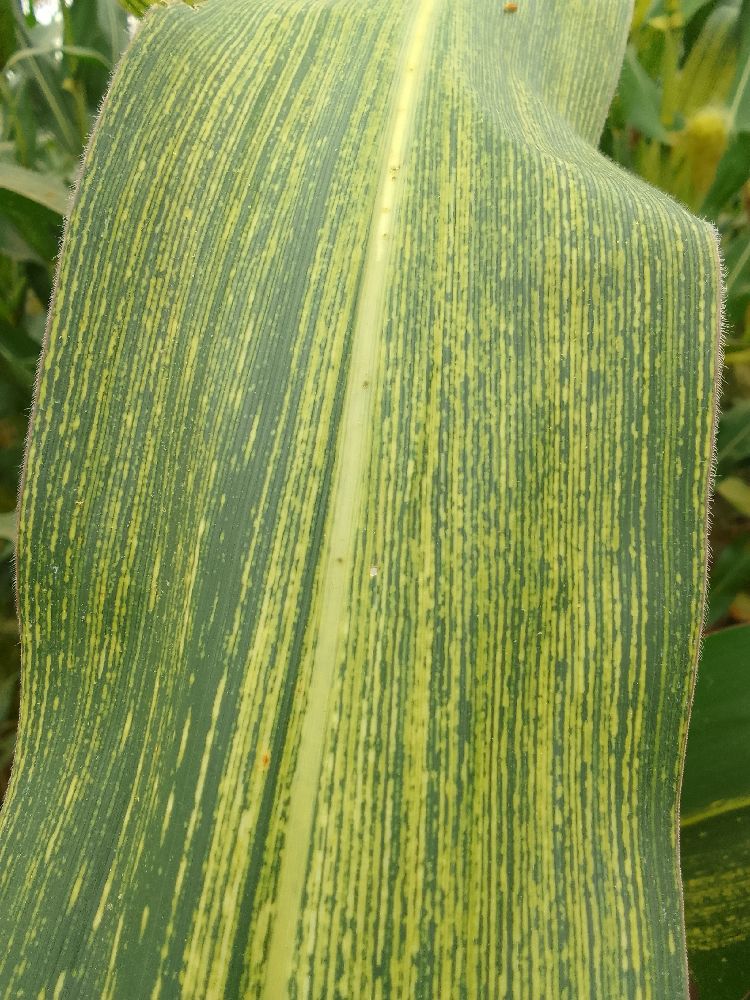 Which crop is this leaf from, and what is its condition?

maize, maize streak virus
